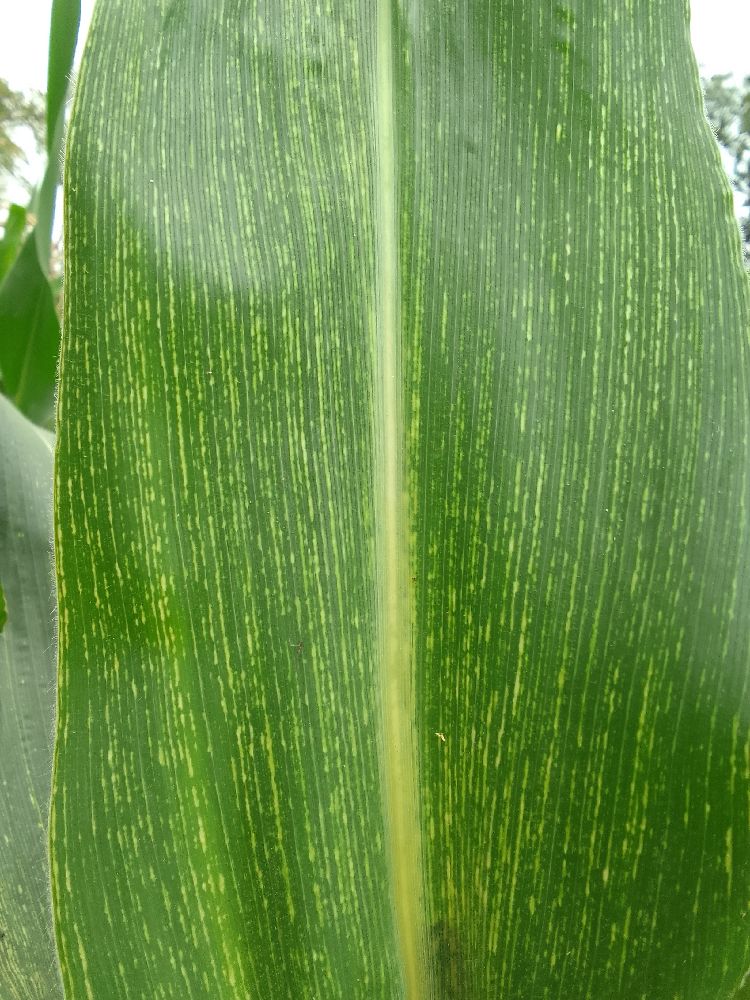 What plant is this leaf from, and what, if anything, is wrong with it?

maize, maize streak virus
